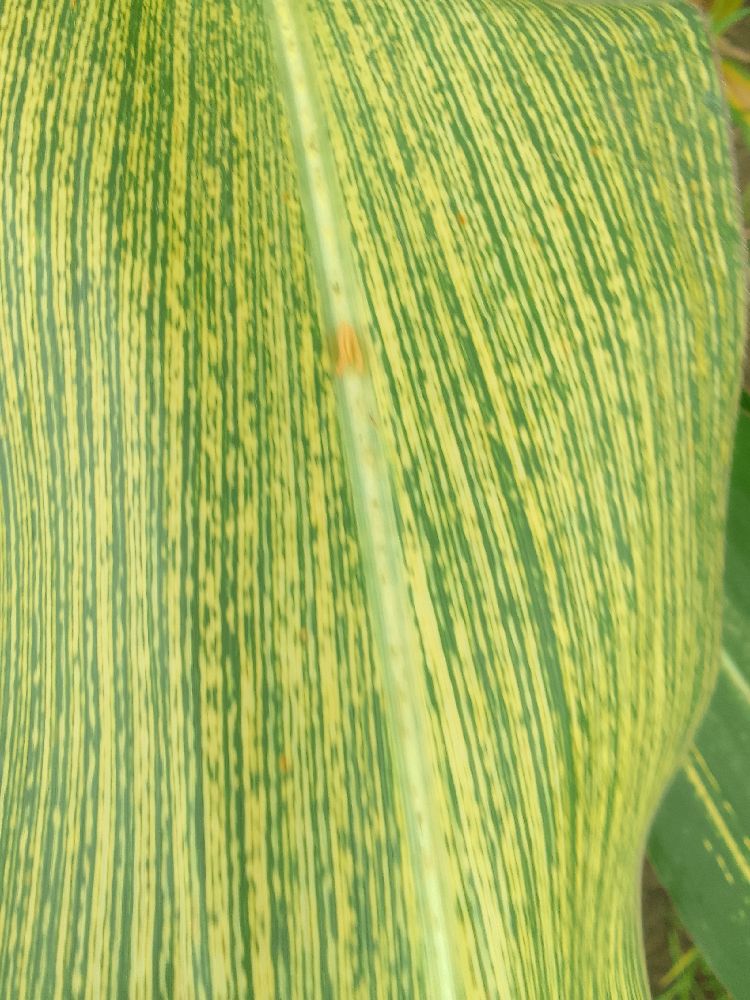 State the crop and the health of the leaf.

maize, maize streak virus
